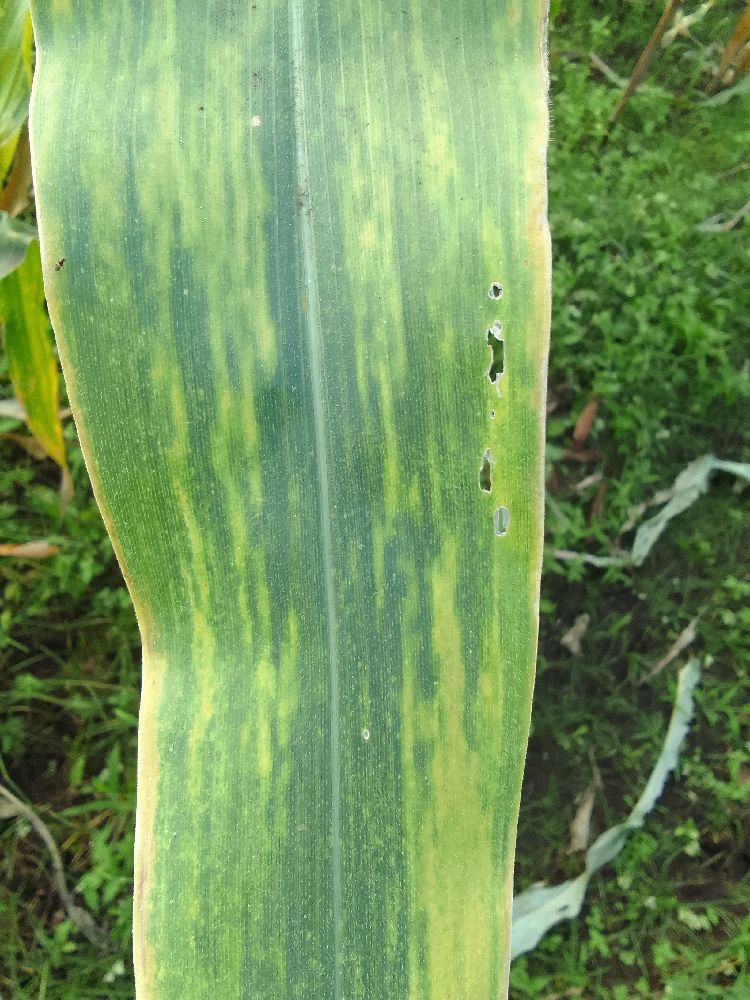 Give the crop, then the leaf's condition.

maize, maize lethal necrosis
